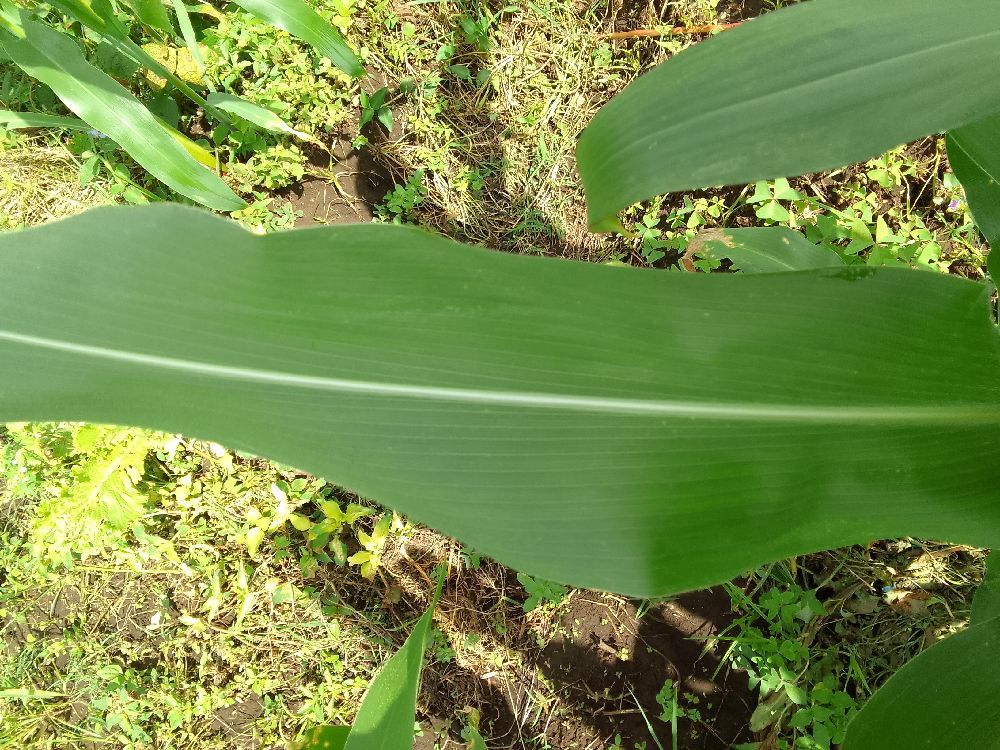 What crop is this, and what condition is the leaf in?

maize, healthy
